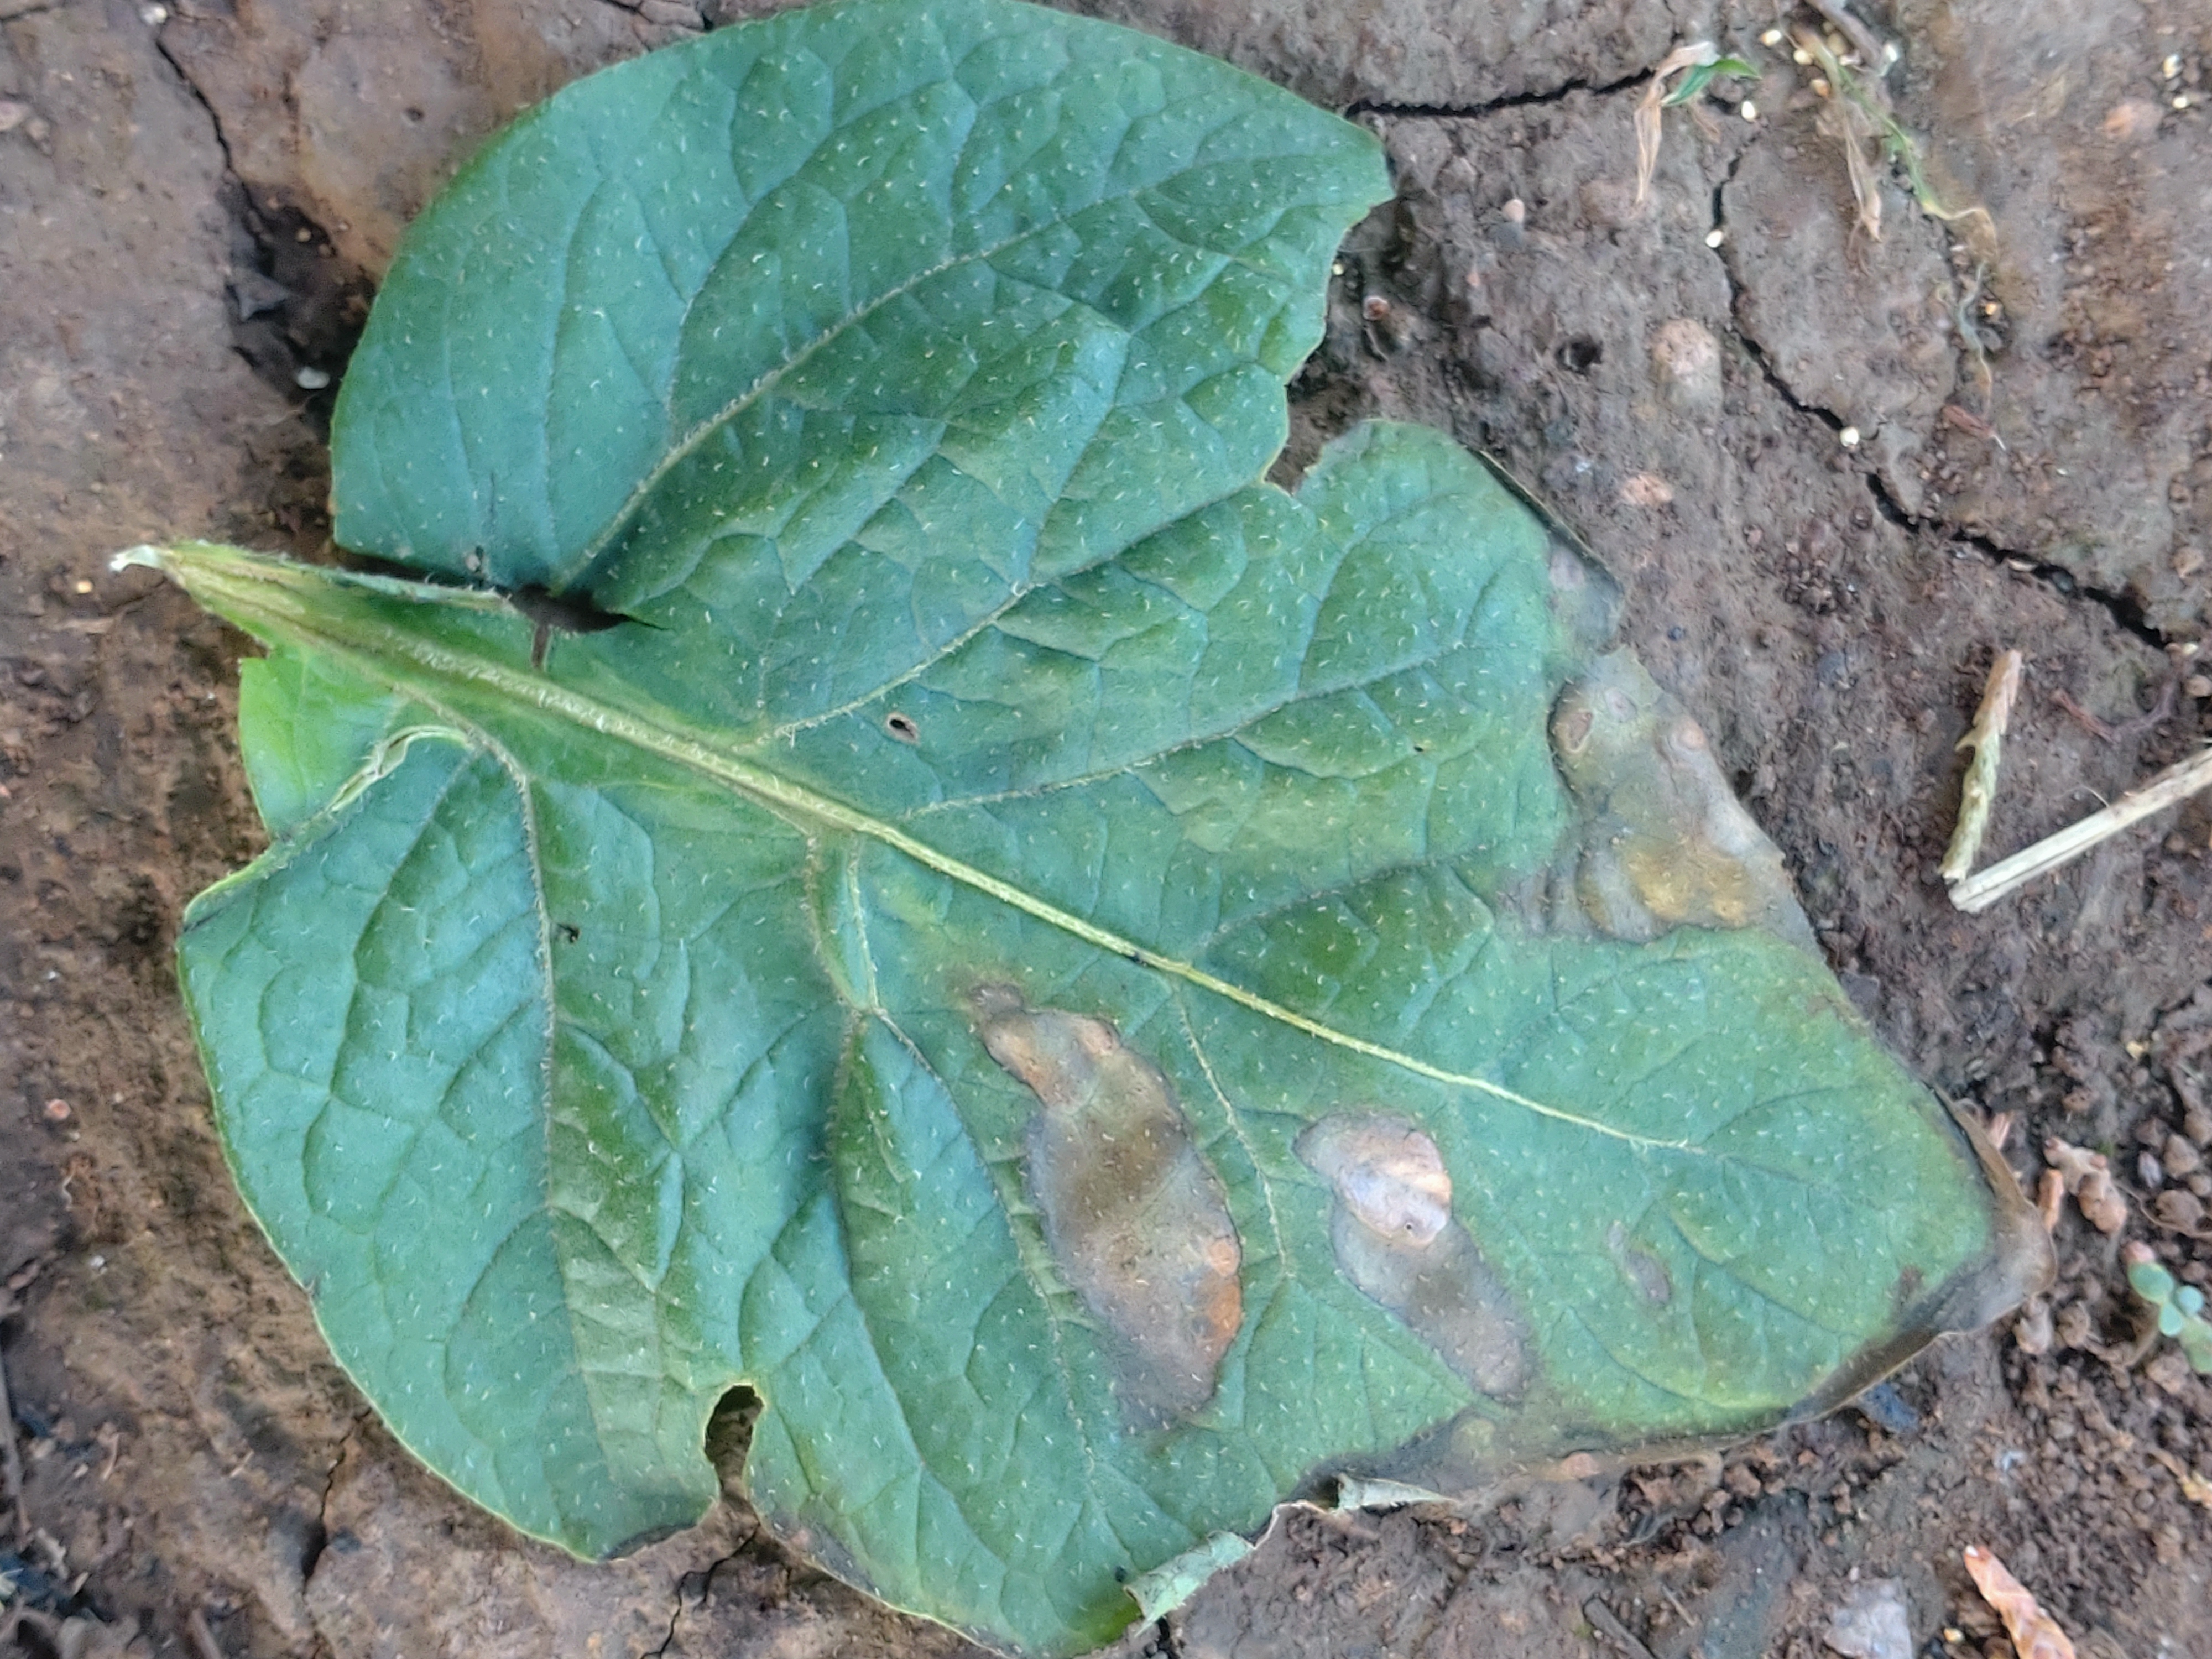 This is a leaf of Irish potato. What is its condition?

early blight
